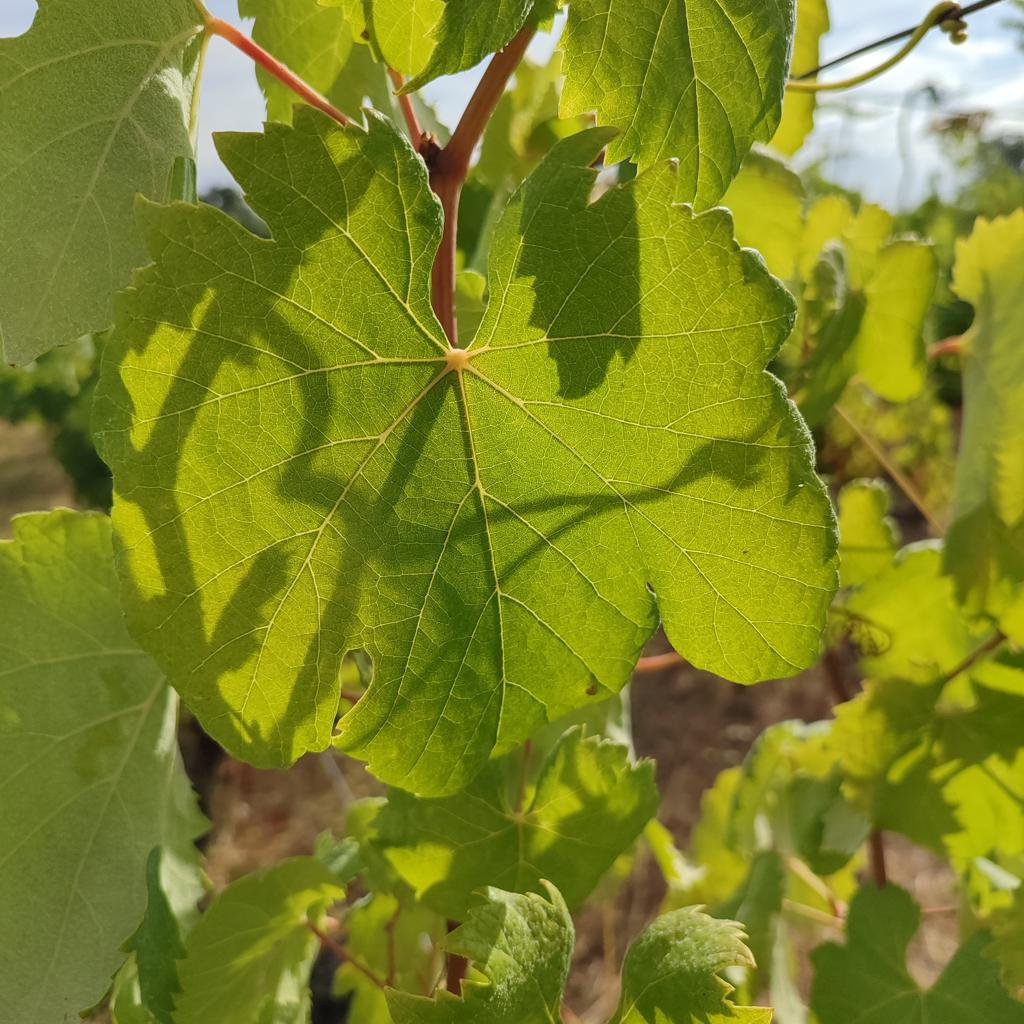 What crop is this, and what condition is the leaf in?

grapevine, healthy
